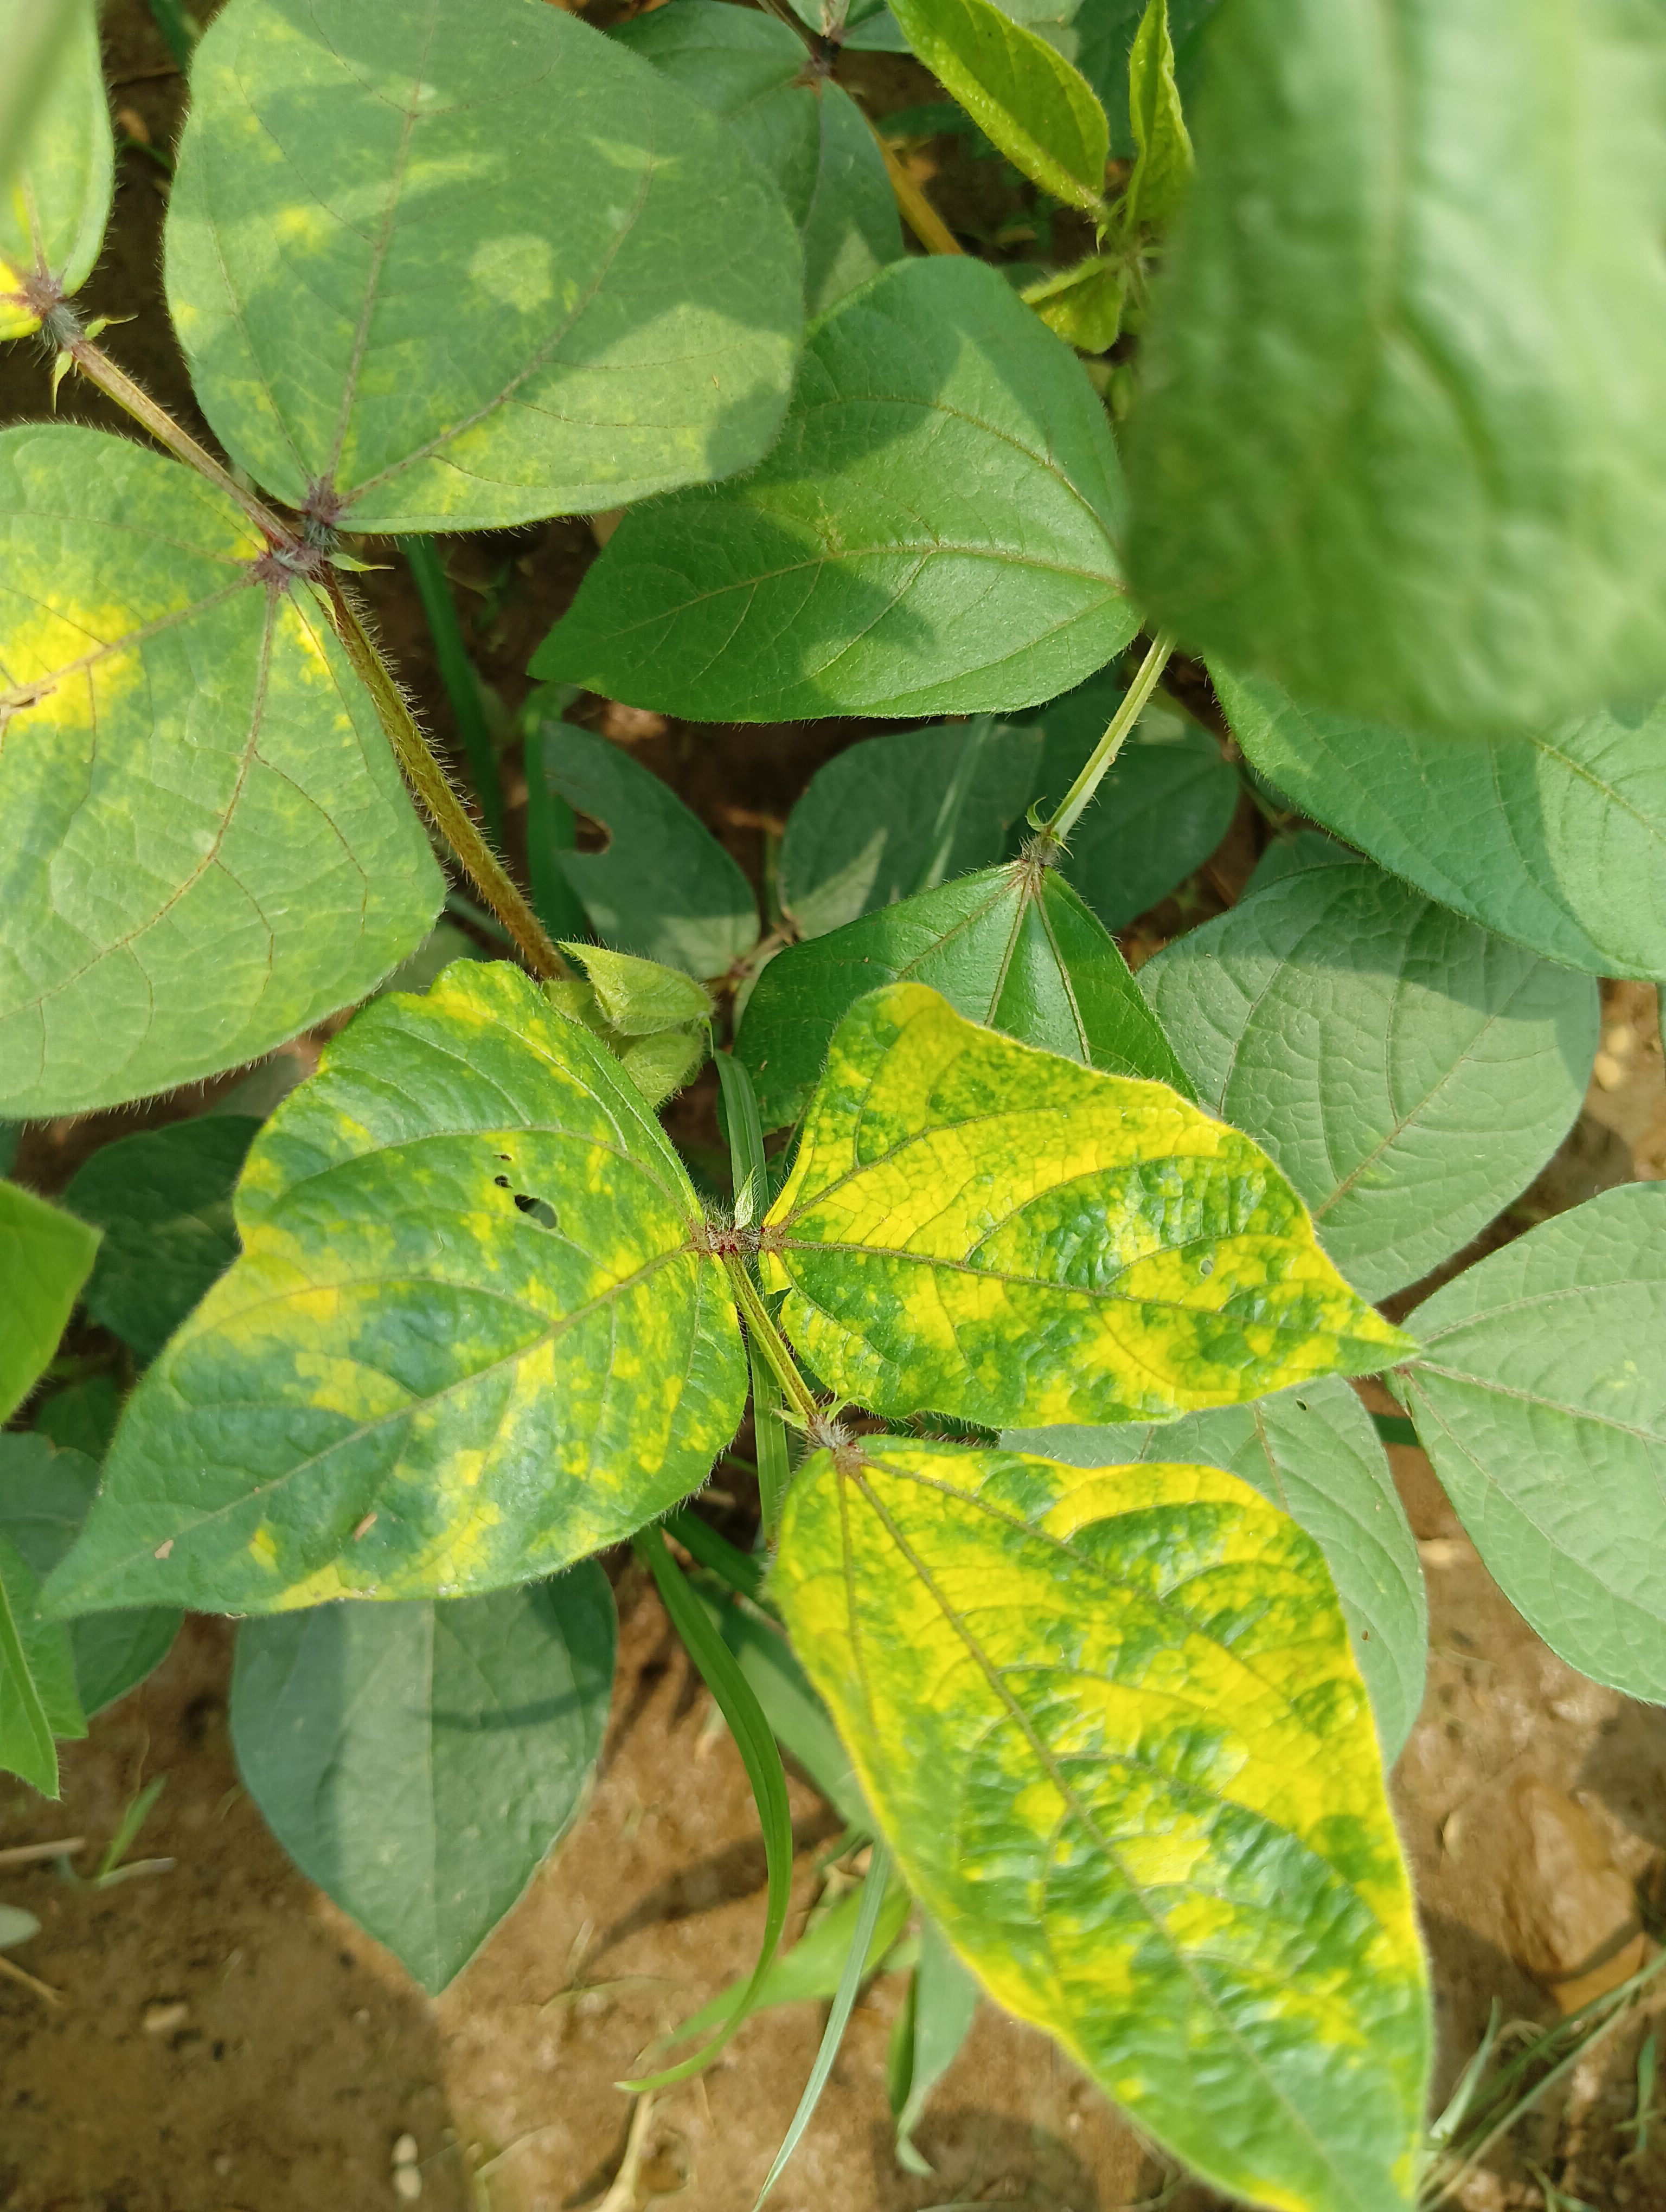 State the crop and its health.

mungbean, yellow mosaic
